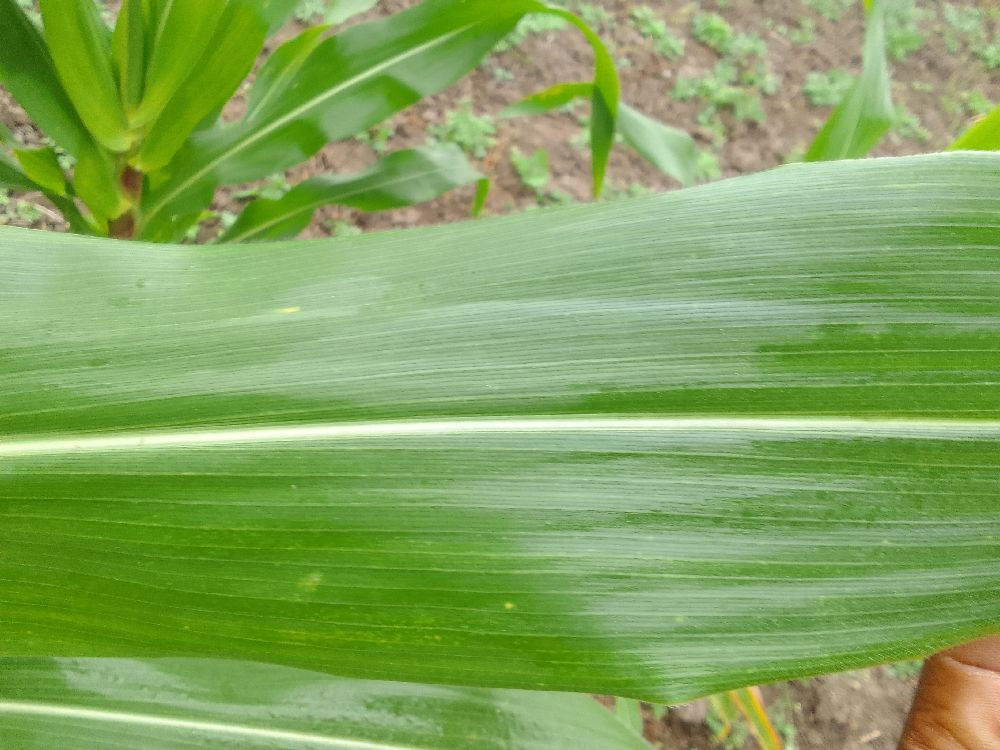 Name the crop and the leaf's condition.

maize, healthy
